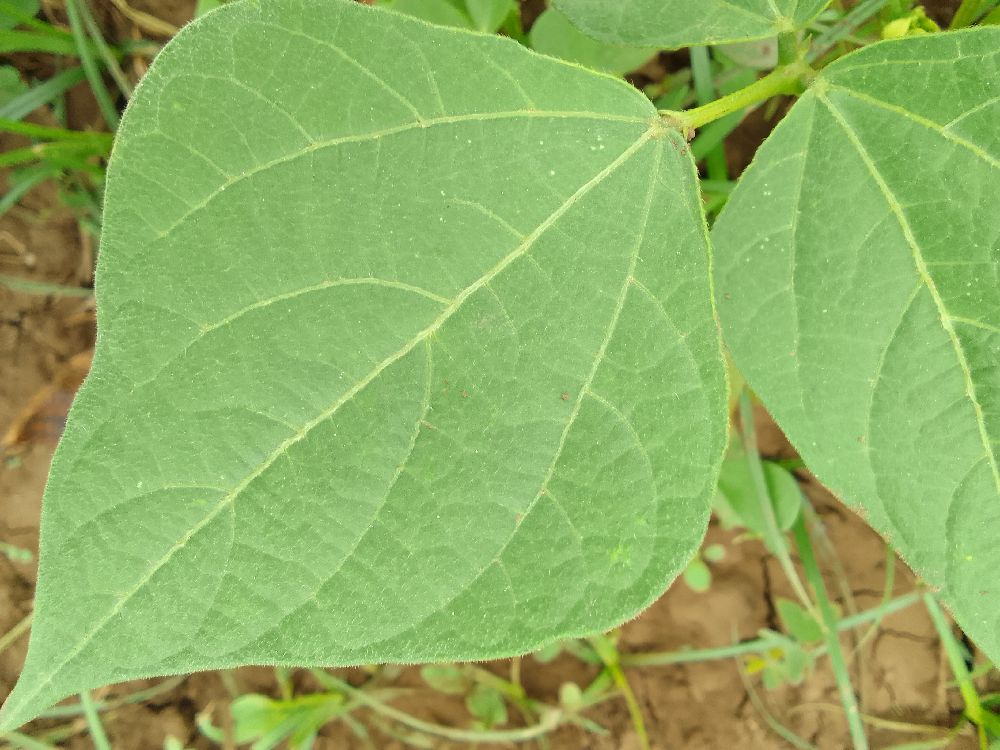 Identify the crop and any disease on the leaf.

common bean, healthy
